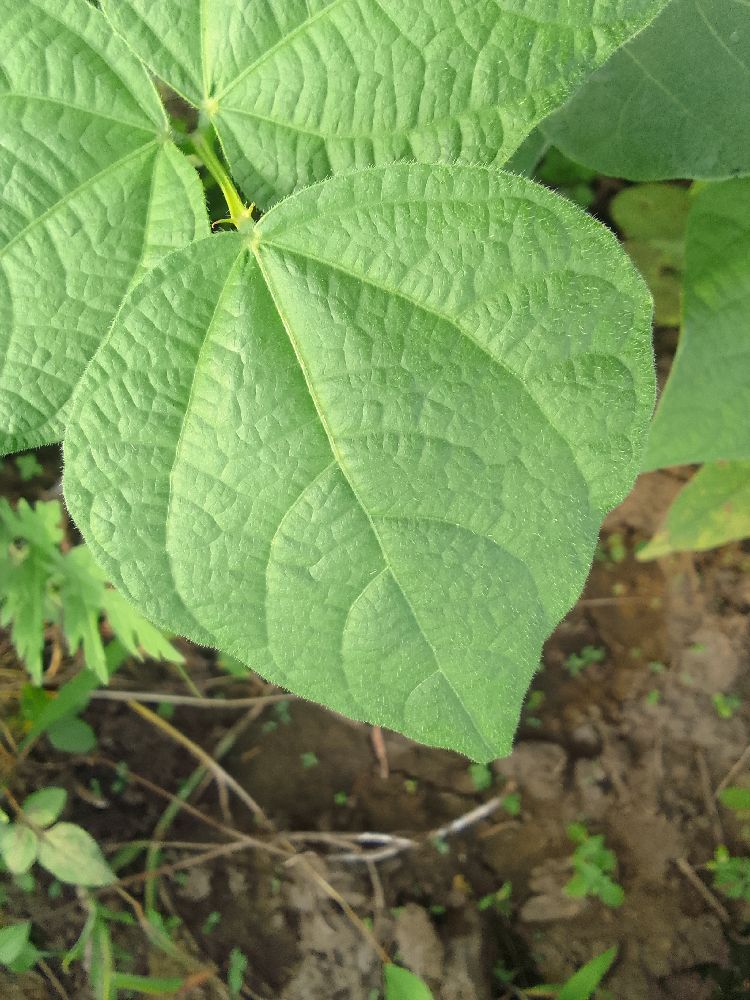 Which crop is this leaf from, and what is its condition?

common bean, healthy
